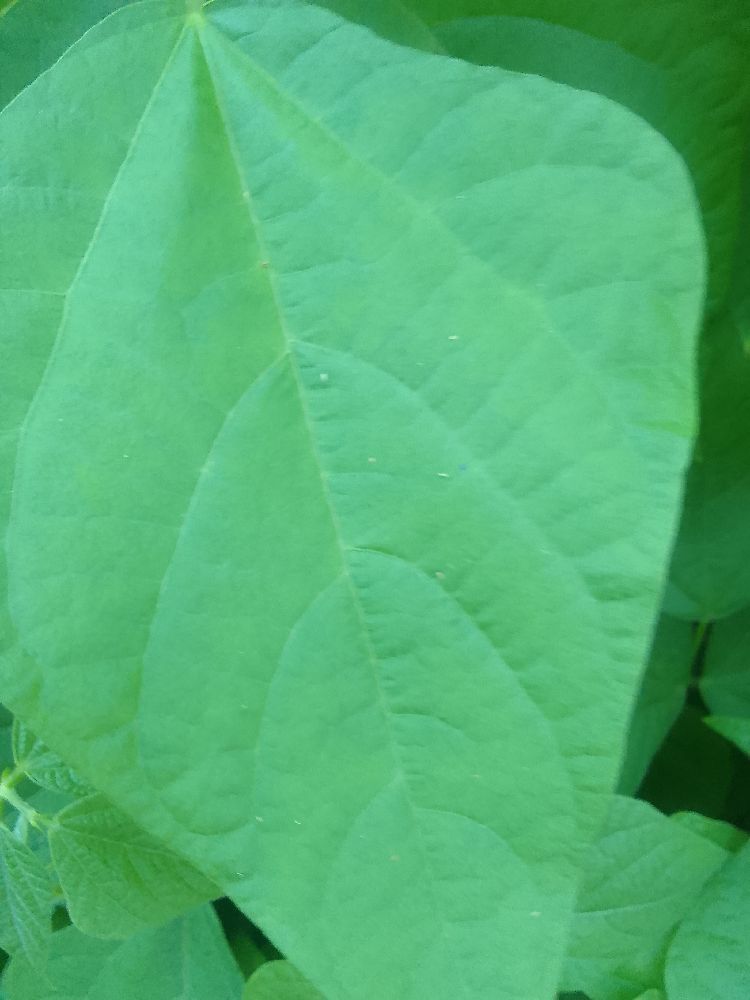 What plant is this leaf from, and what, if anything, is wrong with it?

common bean, healthy
